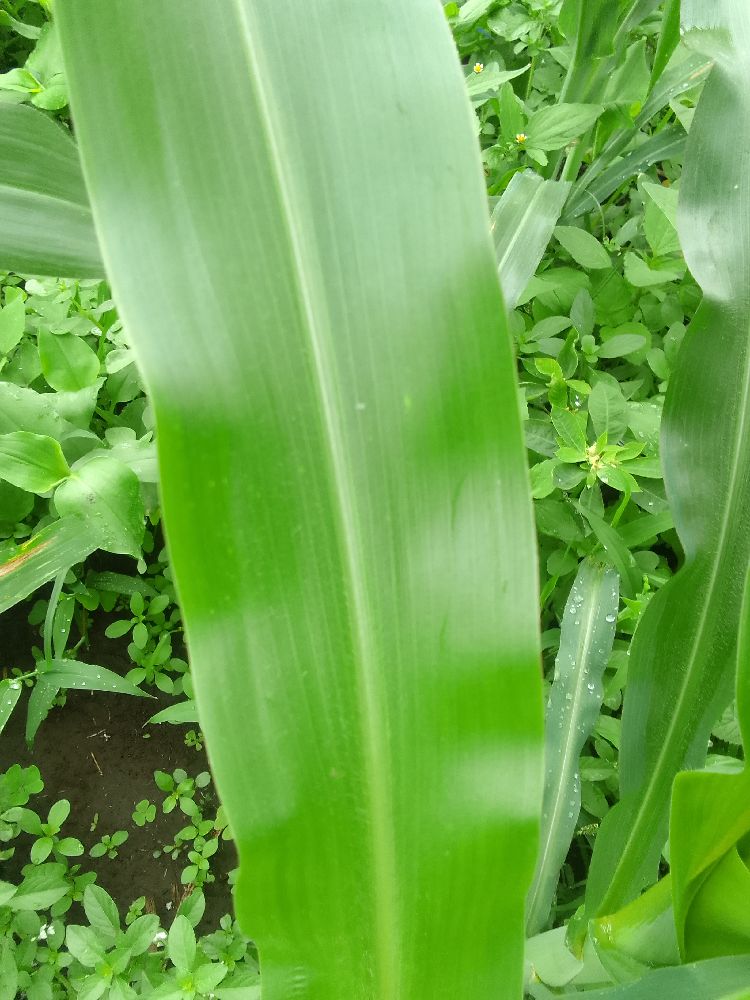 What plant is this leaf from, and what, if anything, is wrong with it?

maize, healthy
